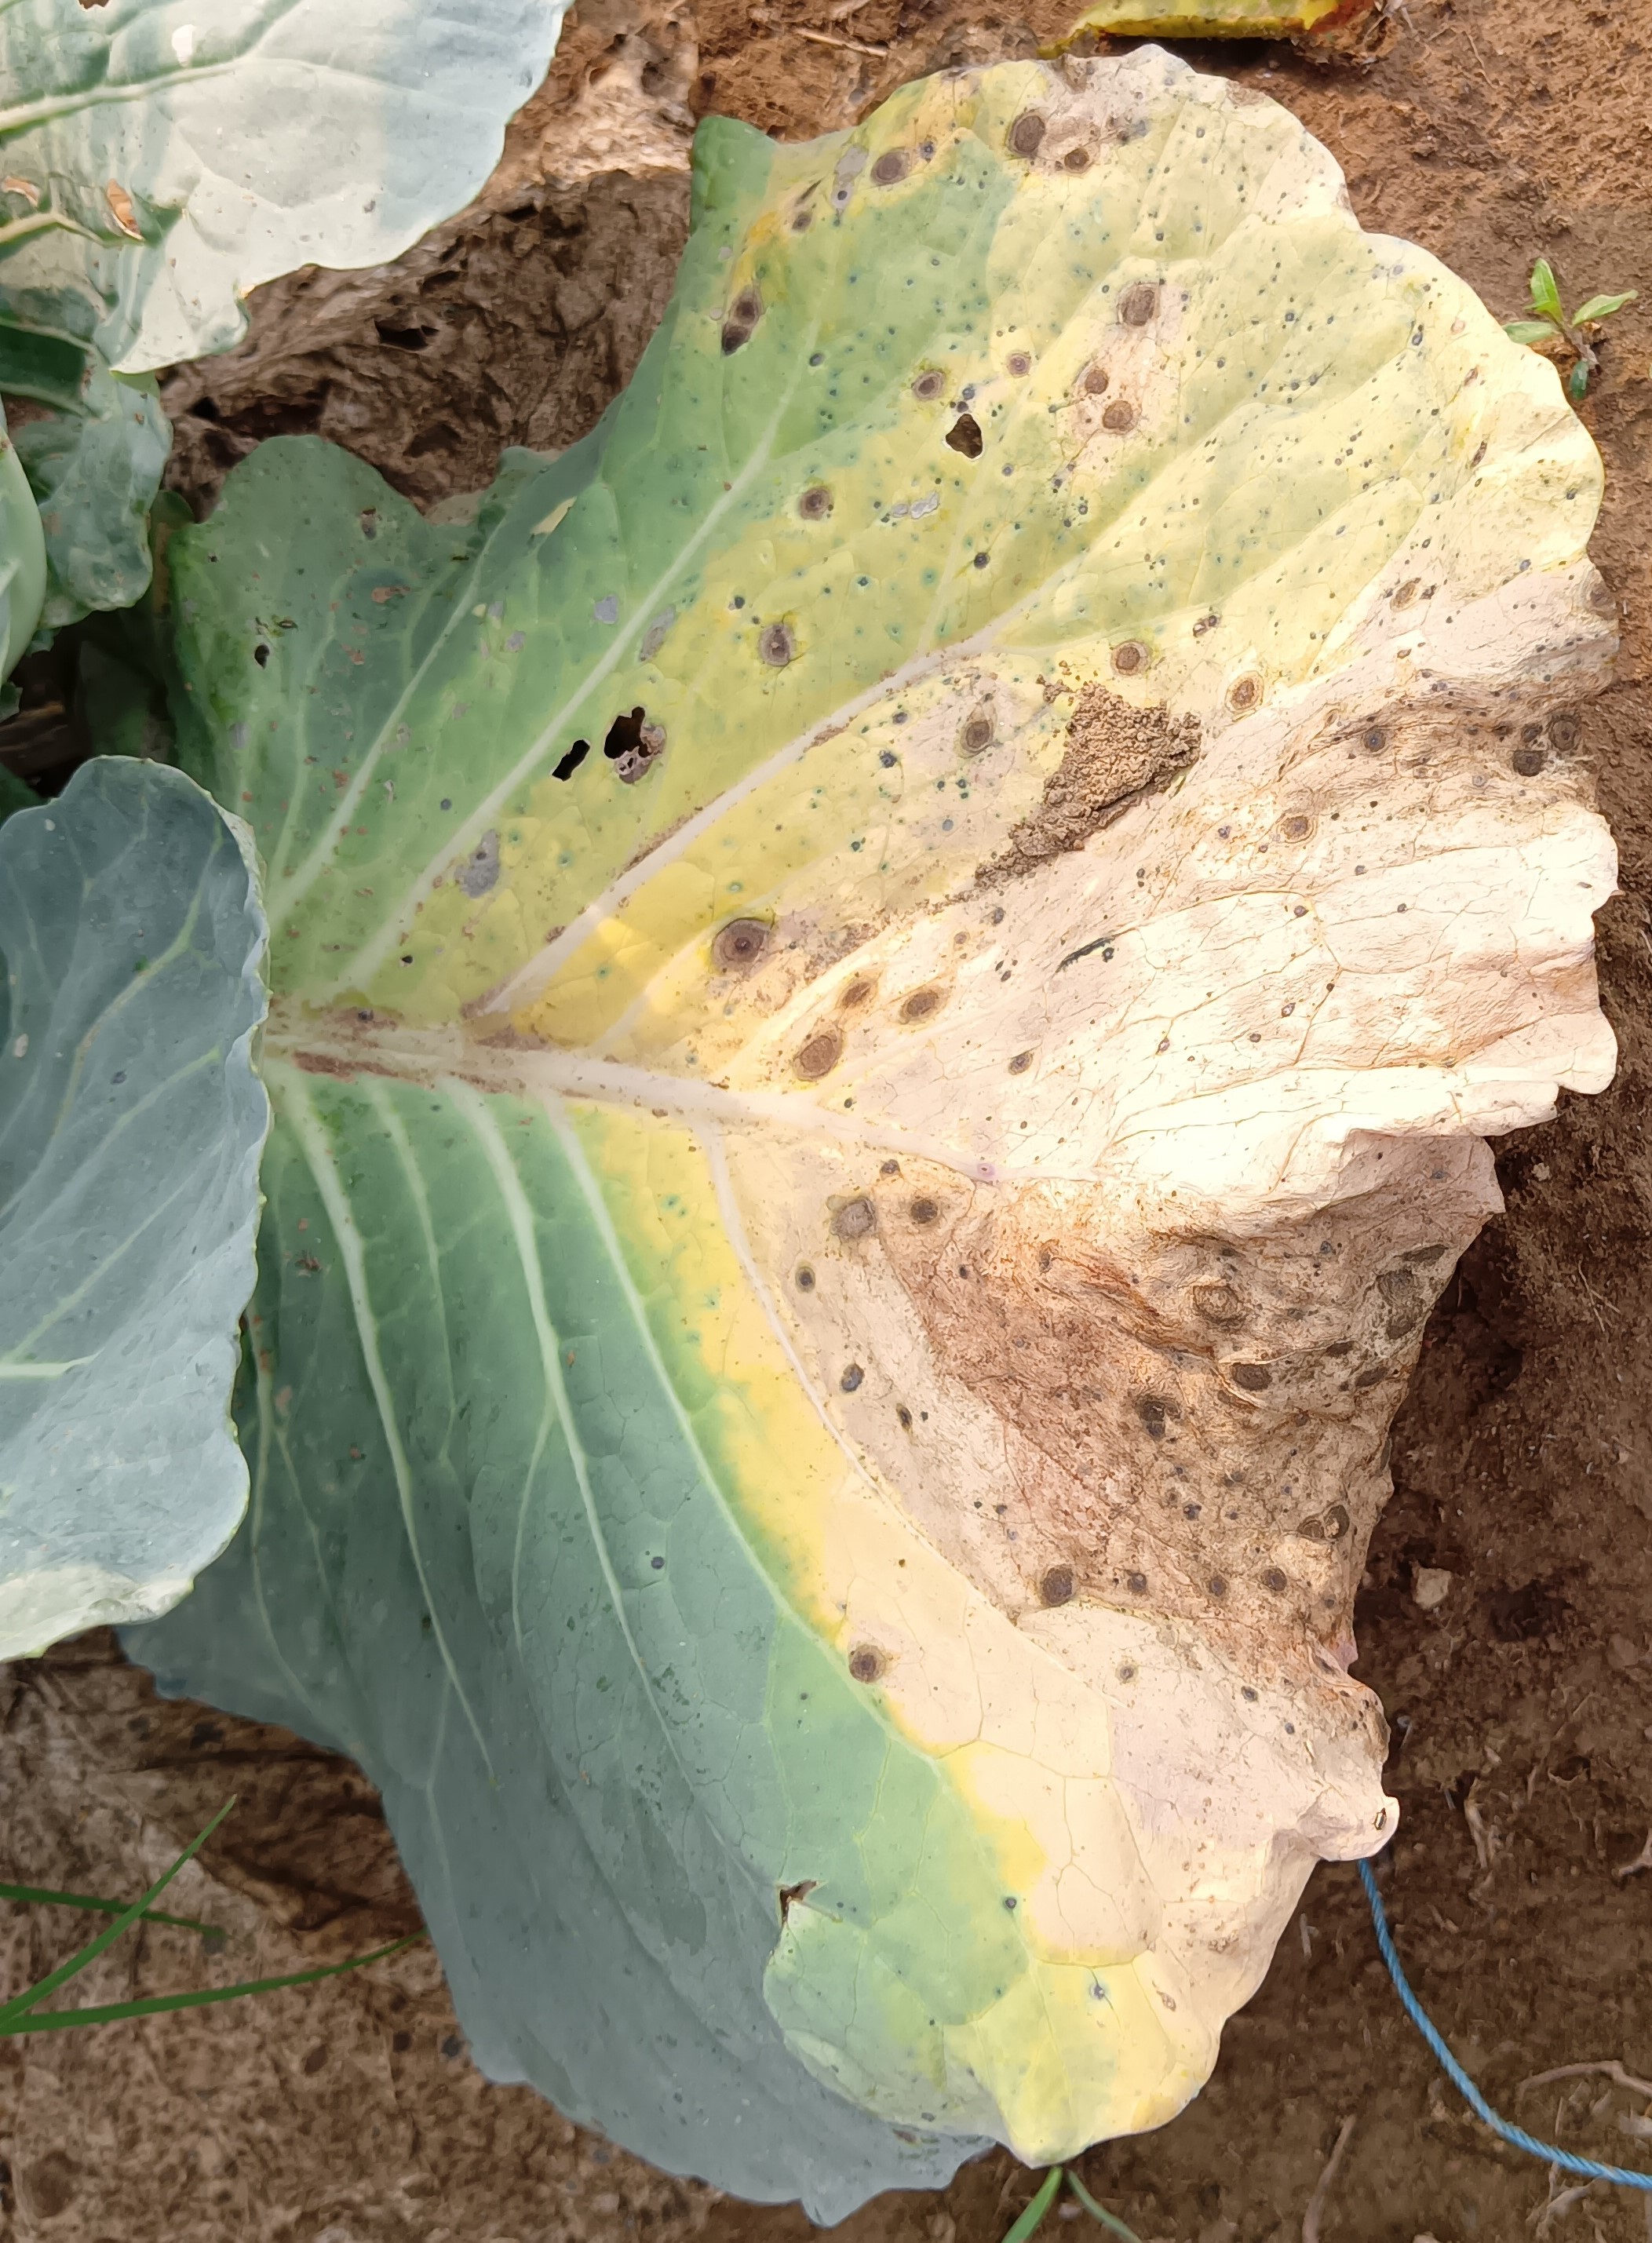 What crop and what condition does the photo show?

cabbage, alternaria
